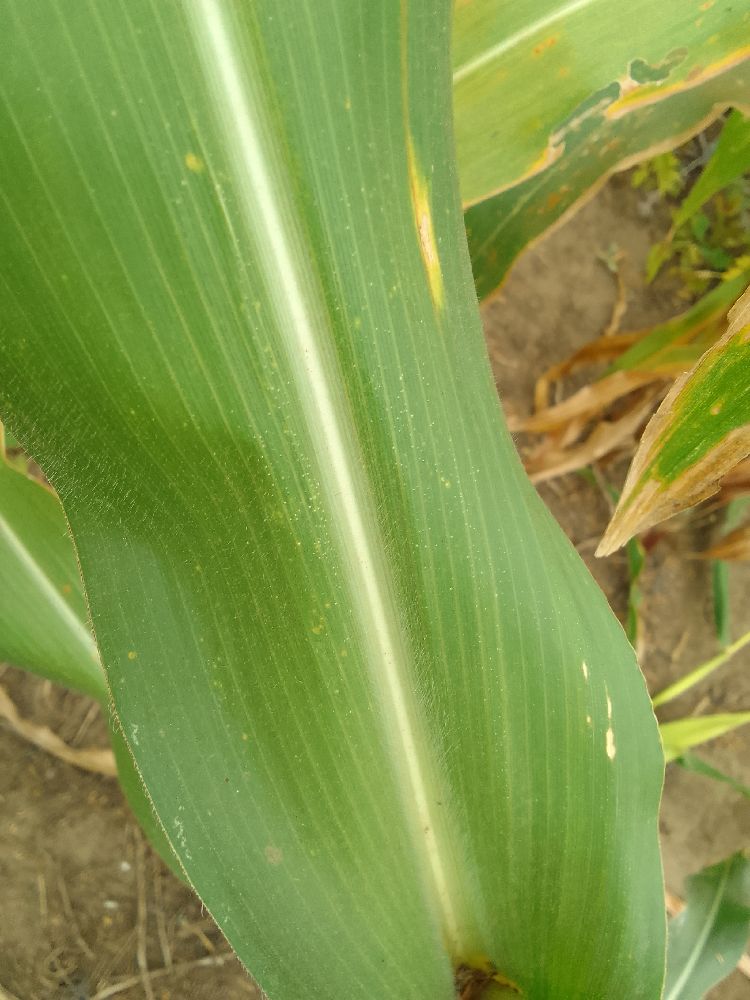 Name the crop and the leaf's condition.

maize, healthy
